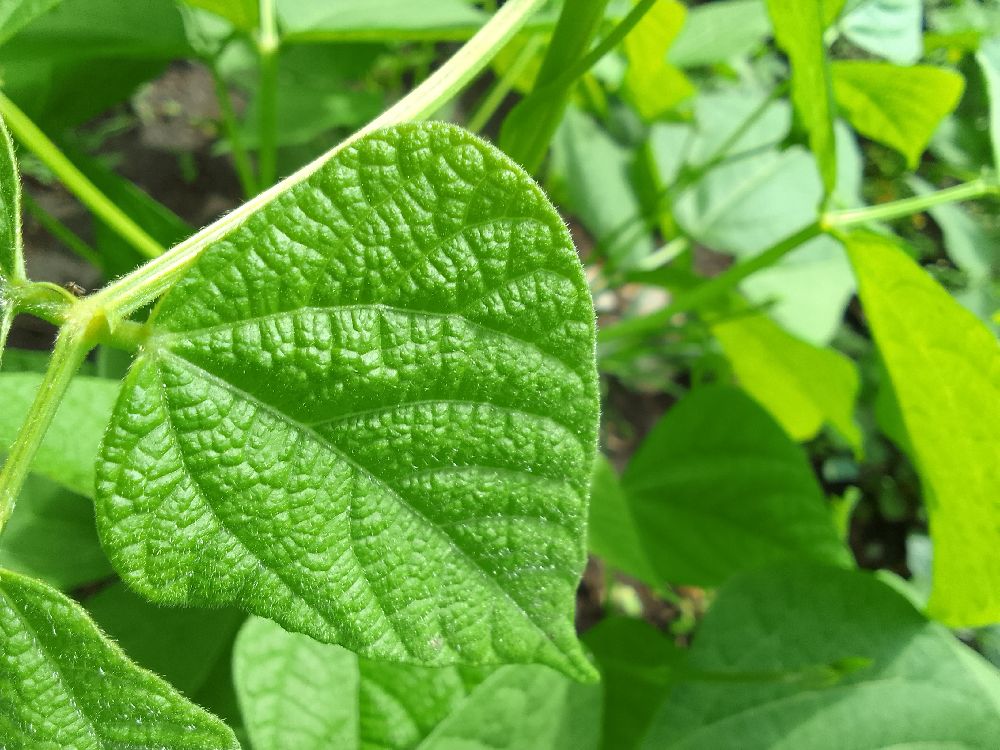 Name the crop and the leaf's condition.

common bean, healthy
